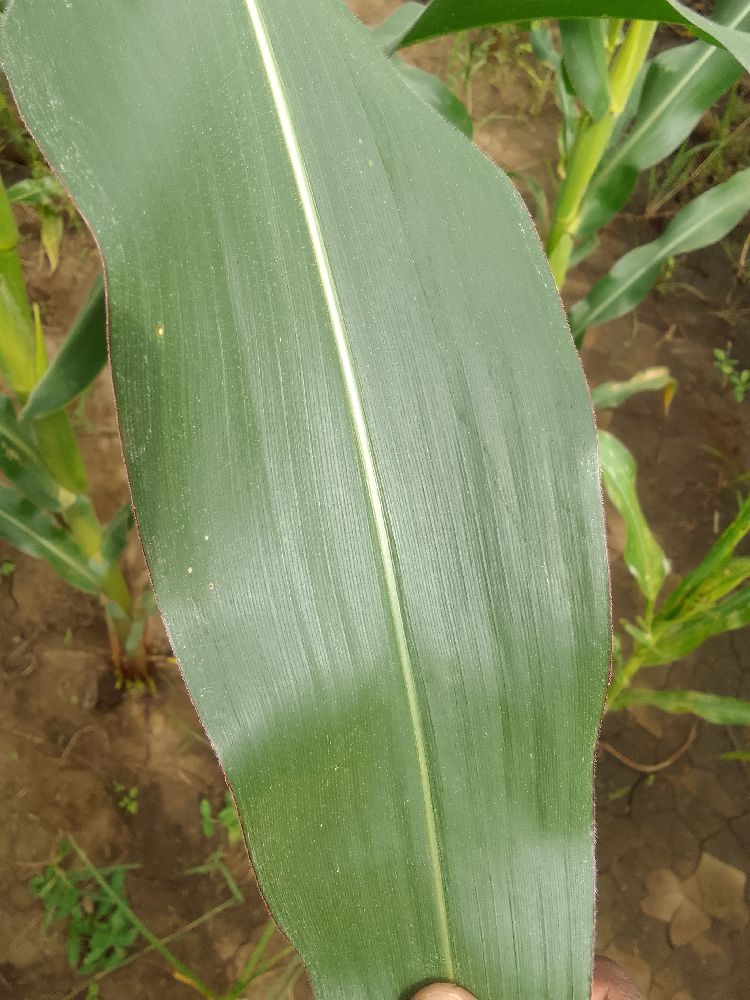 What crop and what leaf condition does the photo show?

maize, healthy
